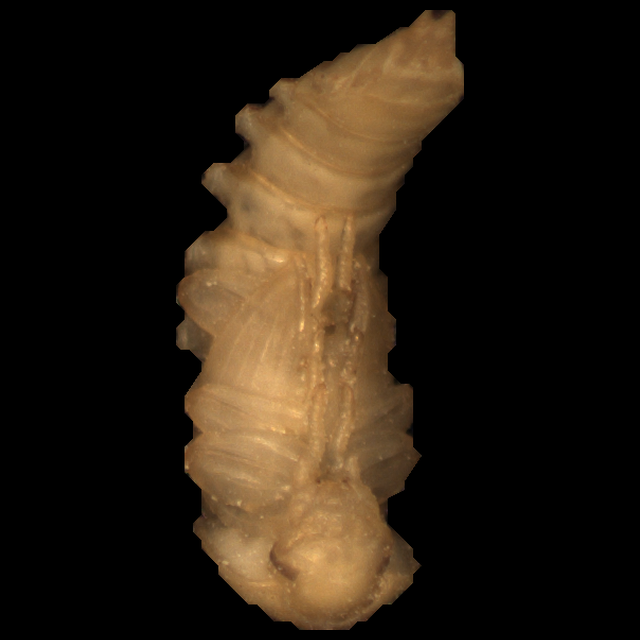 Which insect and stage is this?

mealworm pupa
